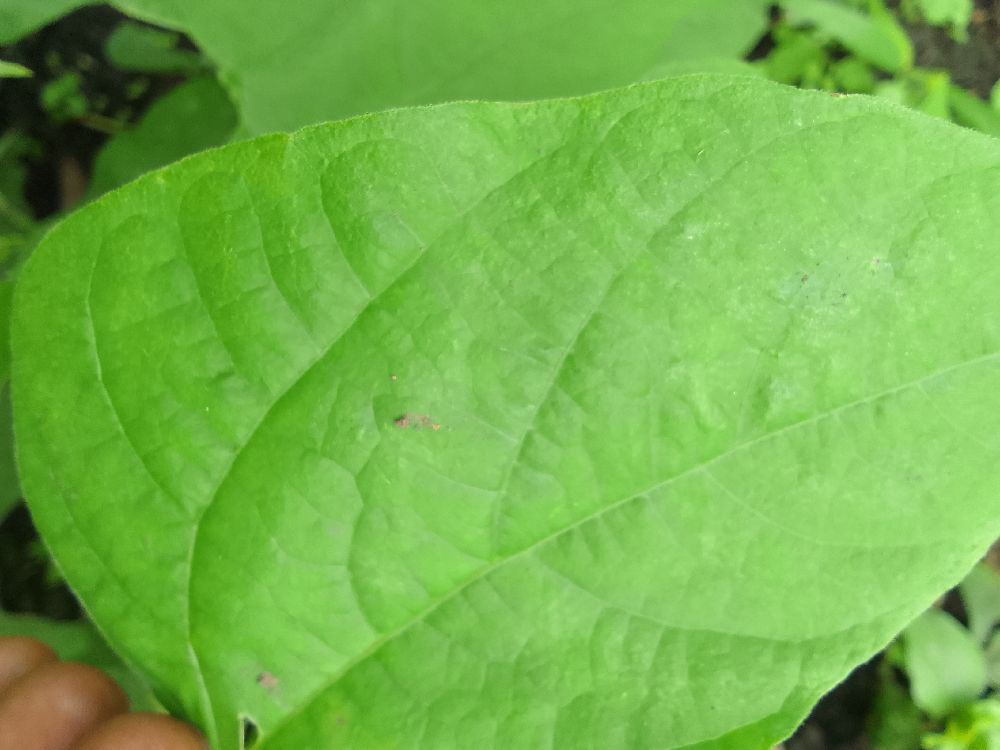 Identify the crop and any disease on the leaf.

common bean, healthy
